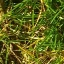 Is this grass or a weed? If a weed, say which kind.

grass
